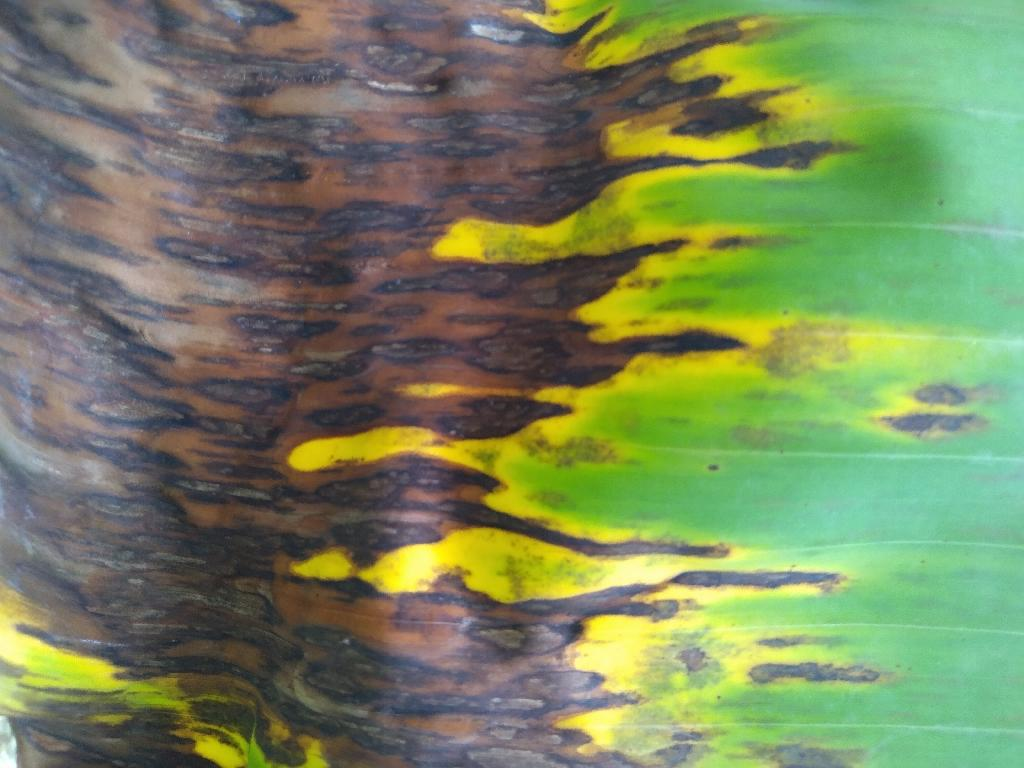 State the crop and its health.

banana, black sigatoka
